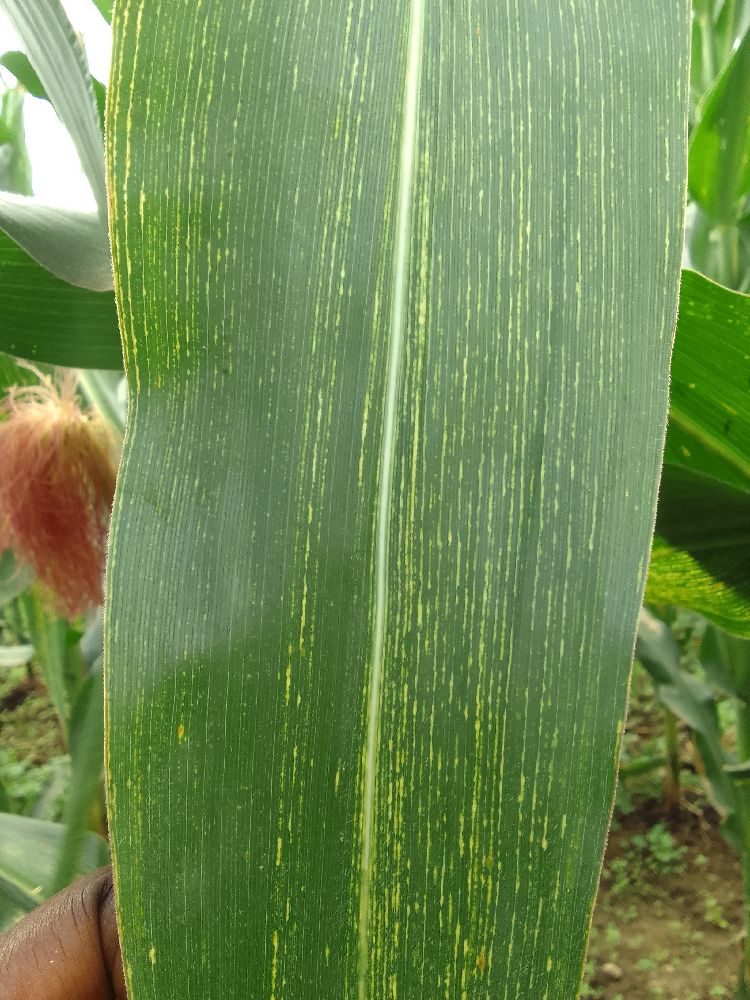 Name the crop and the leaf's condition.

maize, maize streak virus
